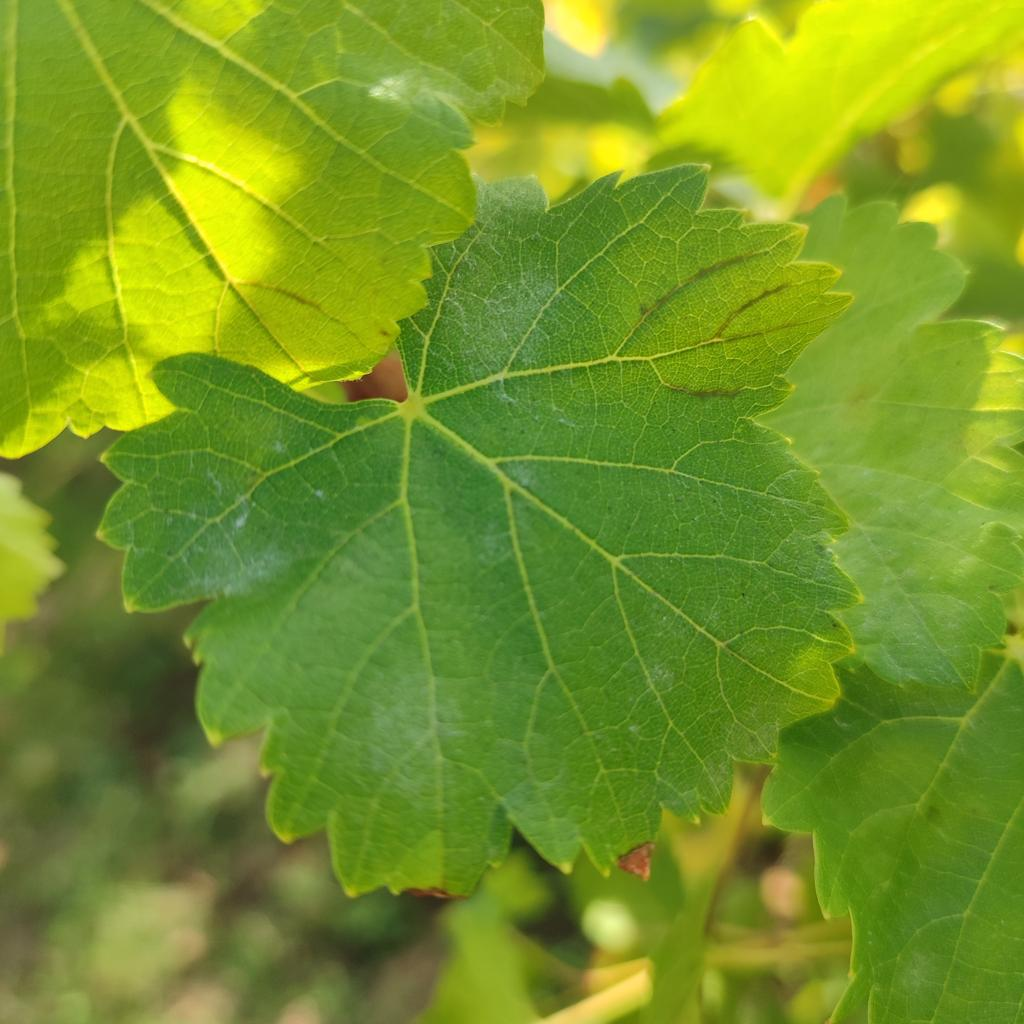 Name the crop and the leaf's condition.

grapevine, powdery mildew
